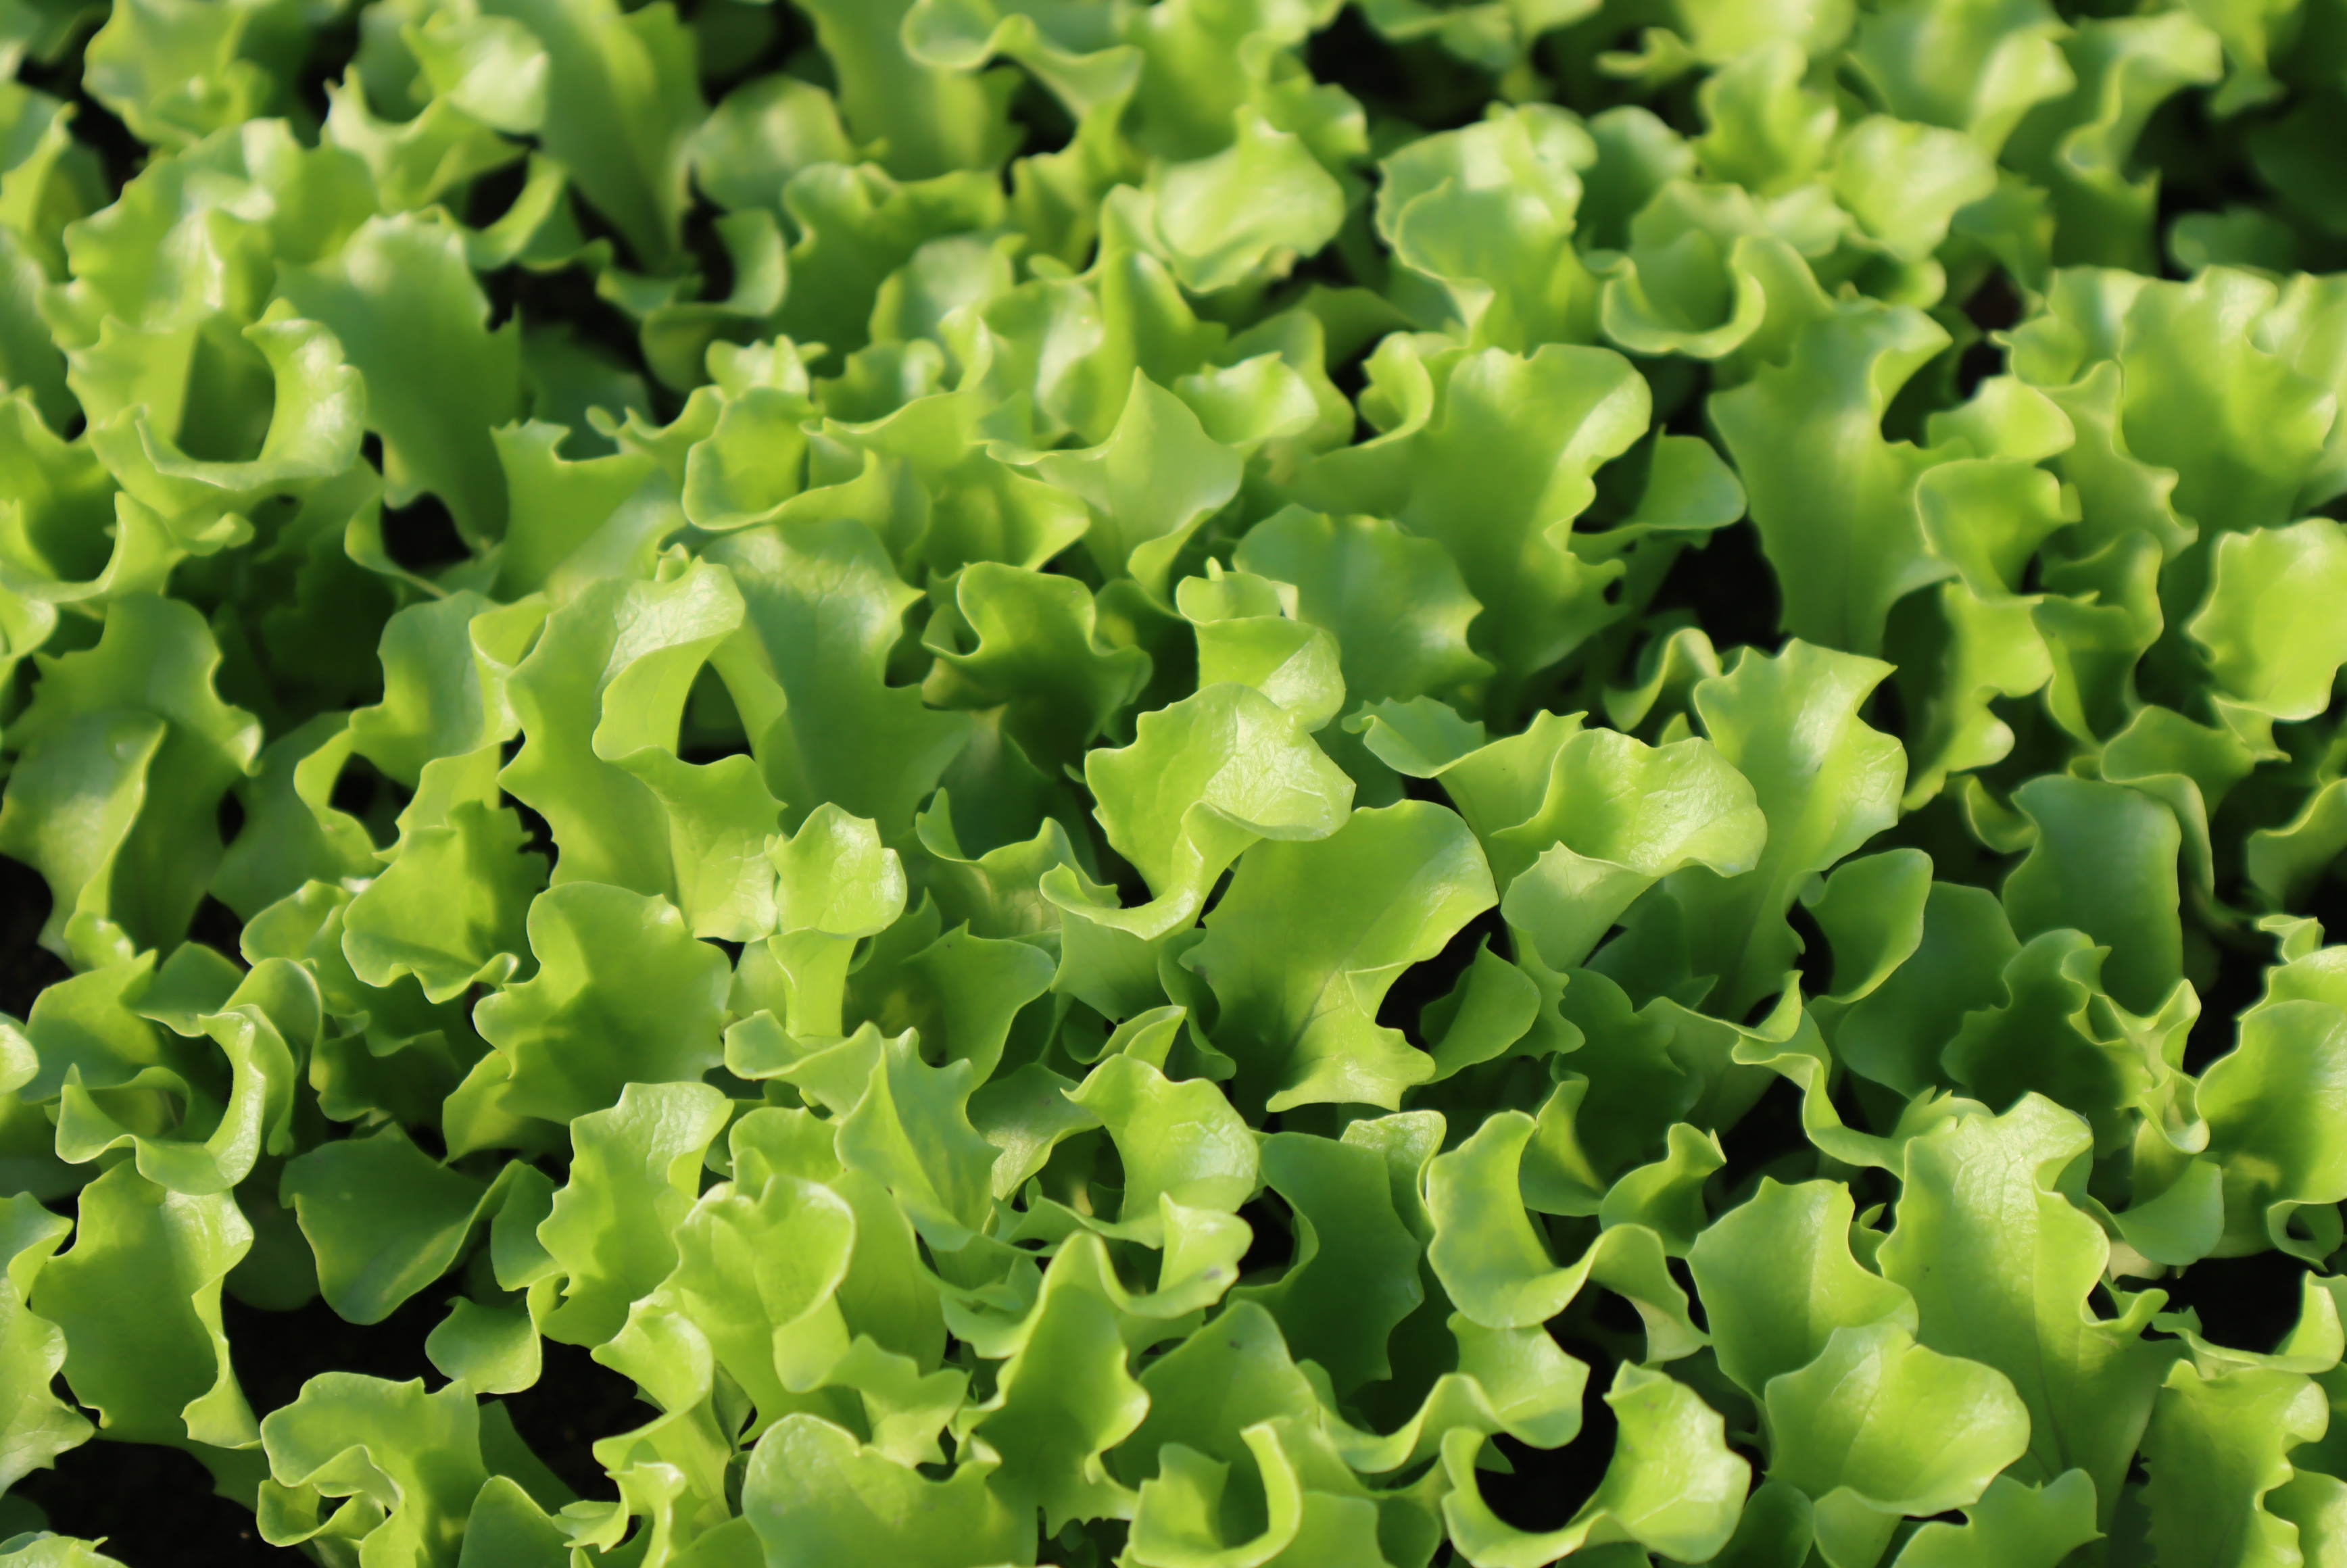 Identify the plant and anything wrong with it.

lettuce, healthy
